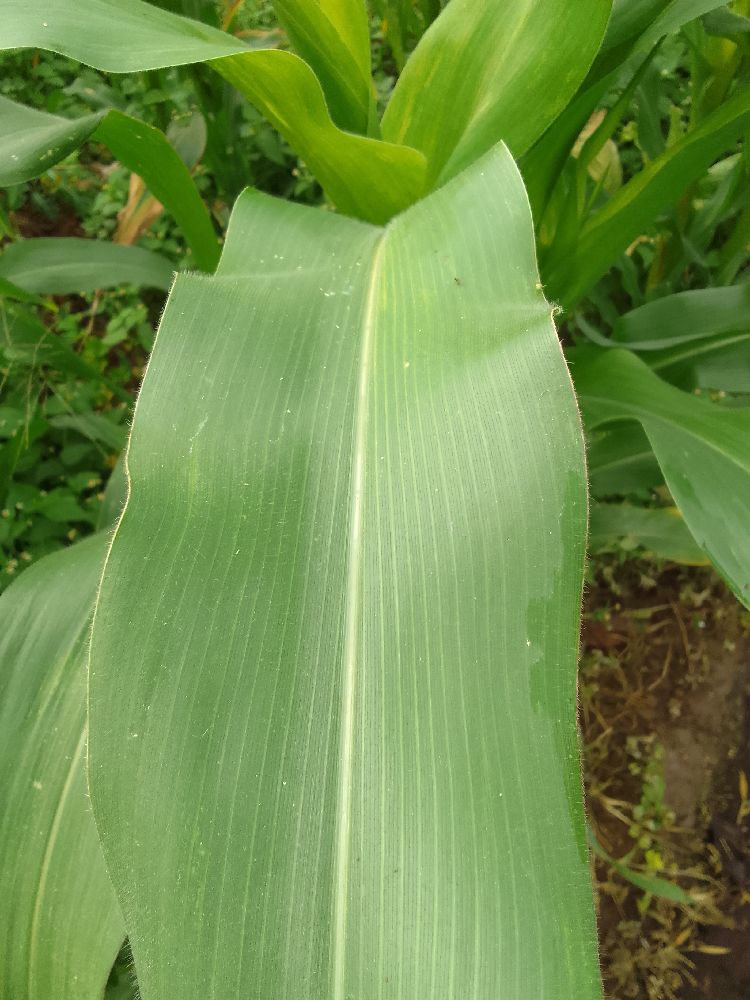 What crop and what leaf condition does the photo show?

maize, healthy
